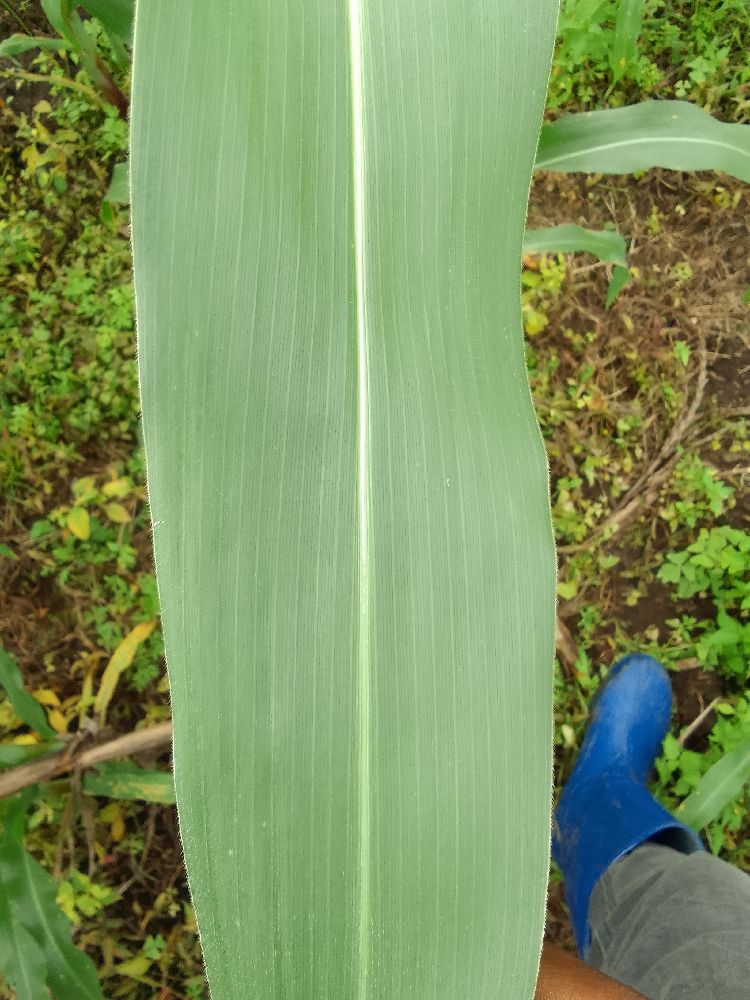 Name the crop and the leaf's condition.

maize, healthy
